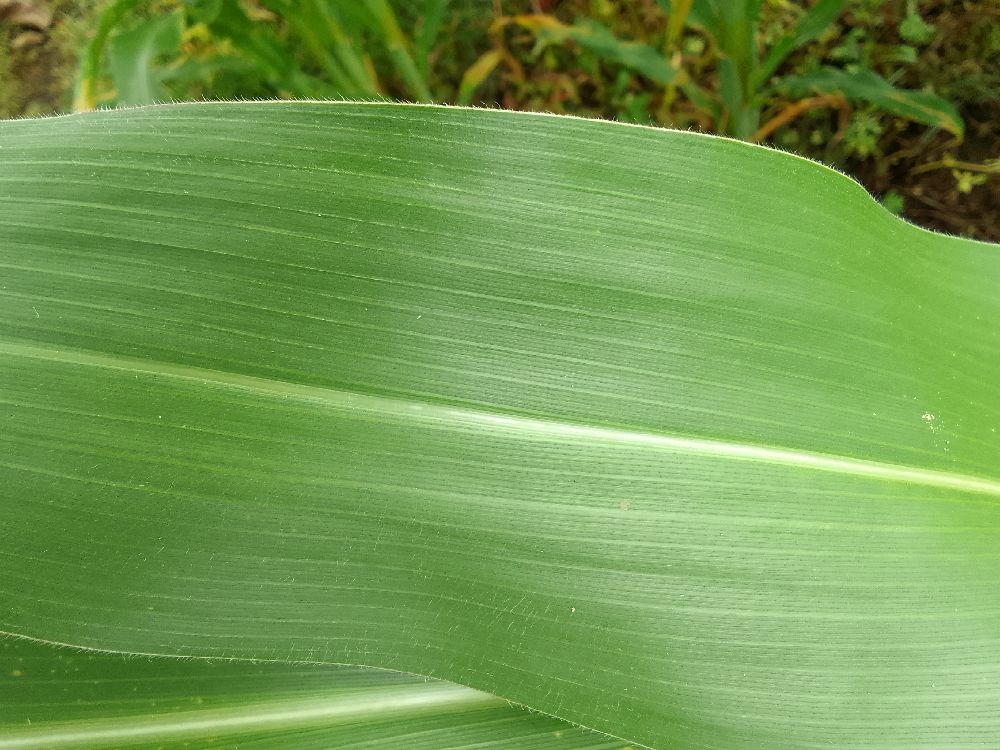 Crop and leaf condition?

maize, healthy
